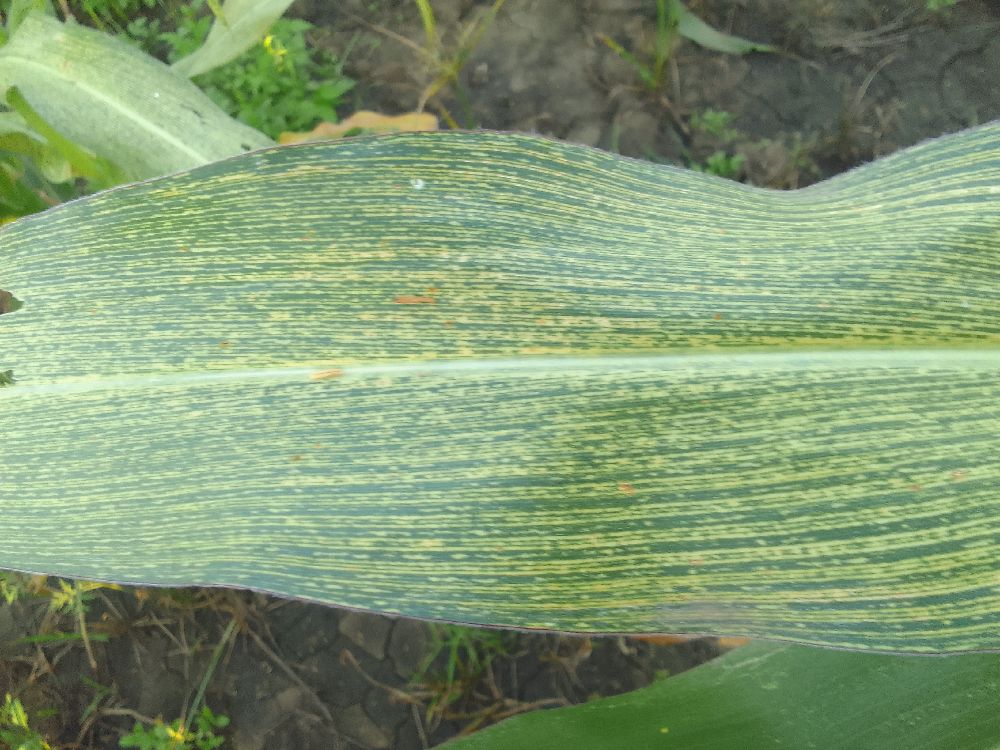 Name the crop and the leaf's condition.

maize, maize streak virus
